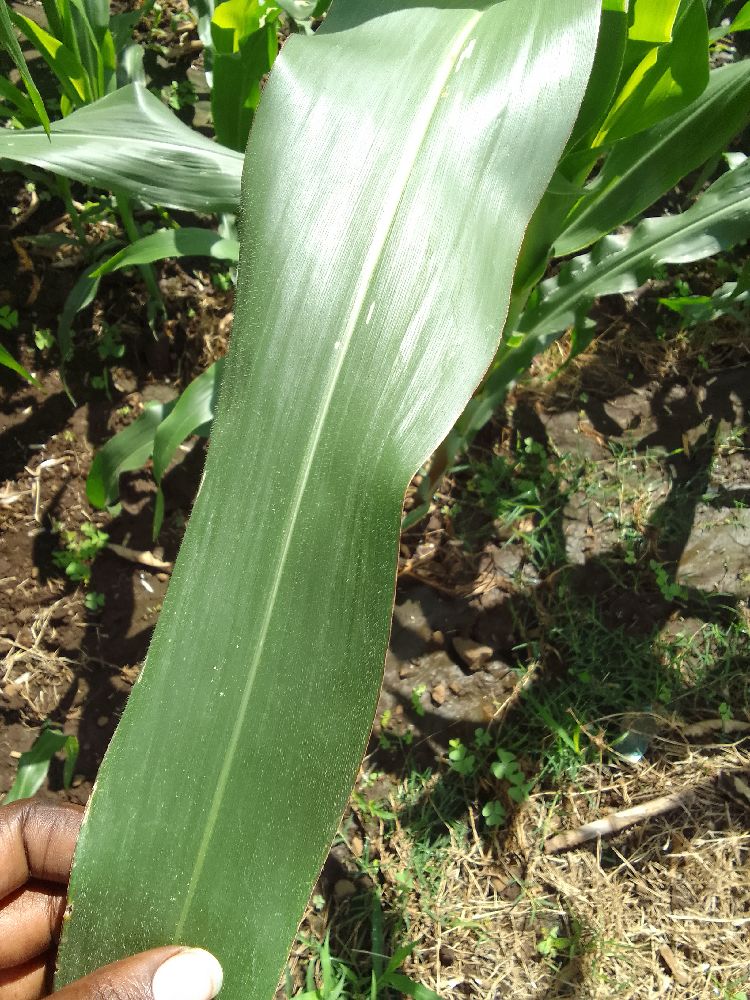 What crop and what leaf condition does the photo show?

maize, healthy
